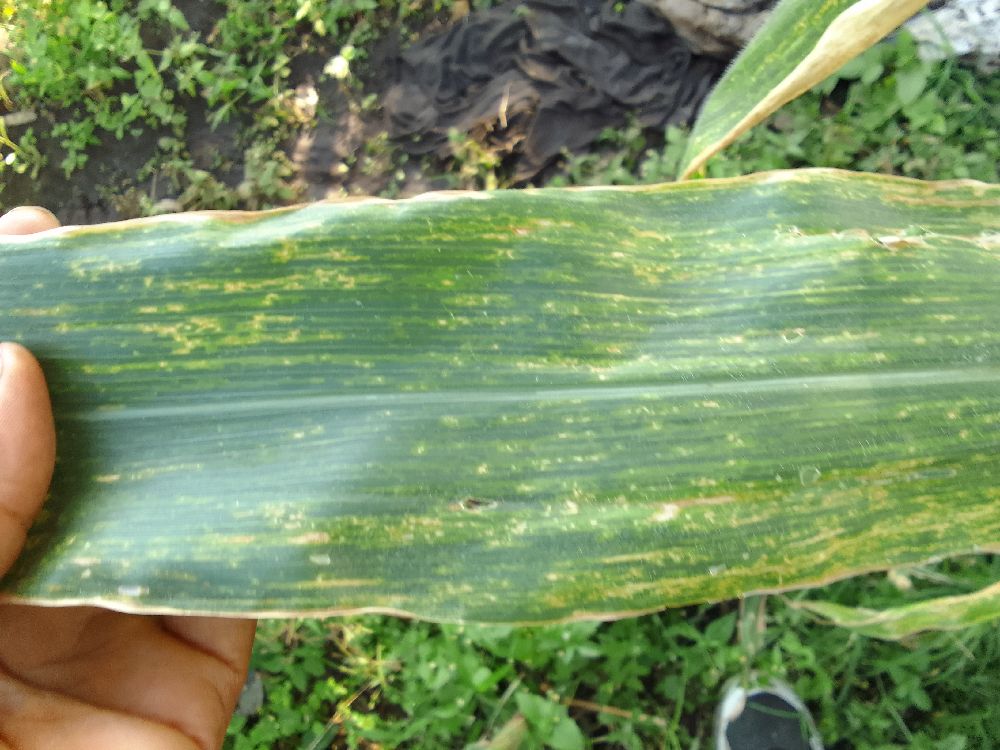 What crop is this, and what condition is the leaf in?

maize, maize lethal necrosis
